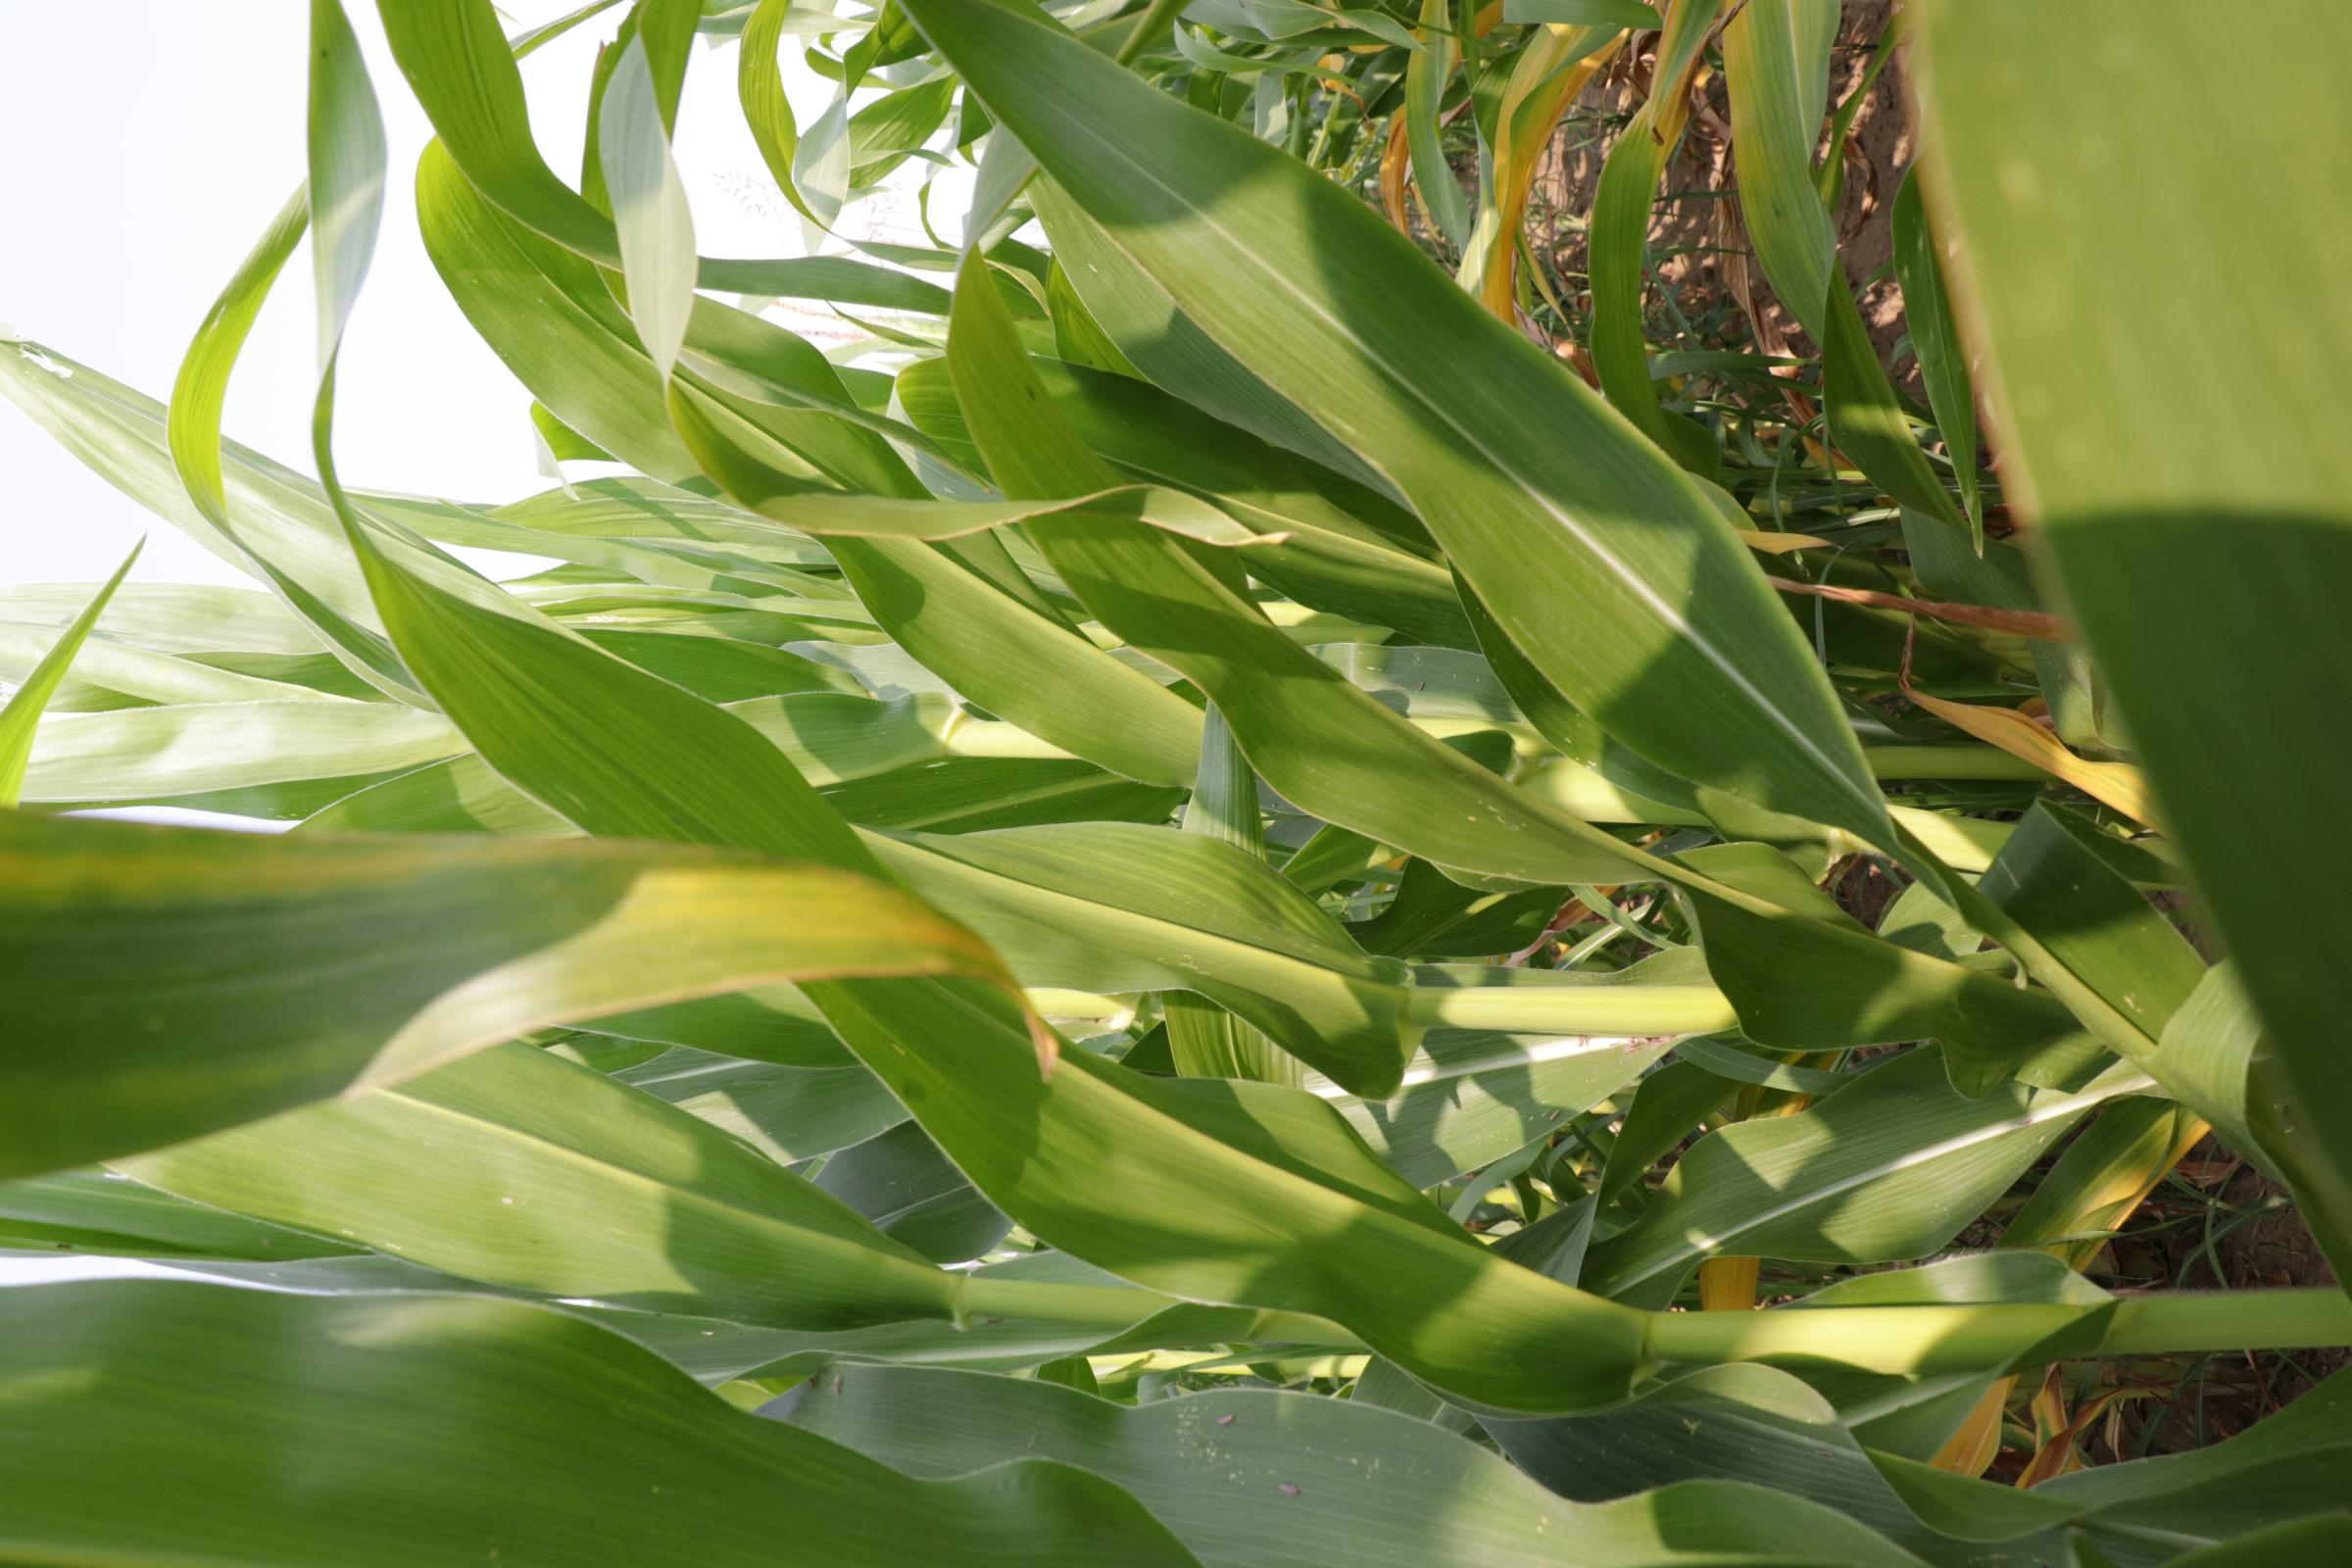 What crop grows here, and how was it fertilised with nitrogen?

maize, reduced nitrogen fertilisation
